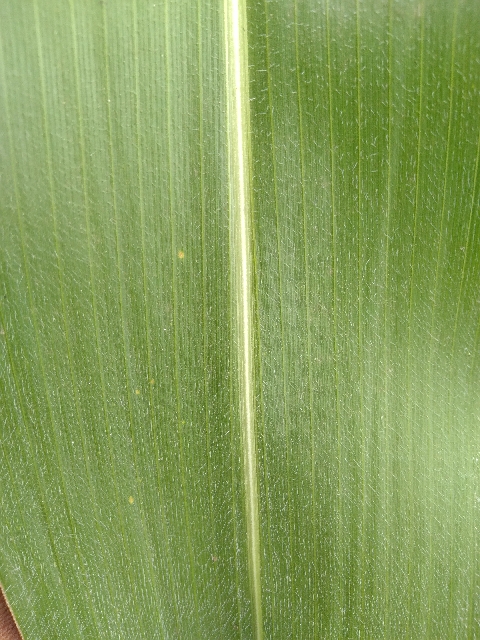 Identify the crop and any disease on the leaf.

maize, healthy
